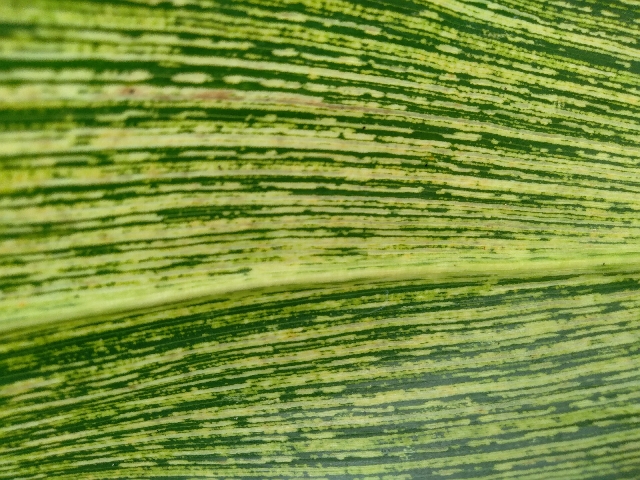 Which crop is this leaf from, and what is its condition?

maize, maize streak virus
